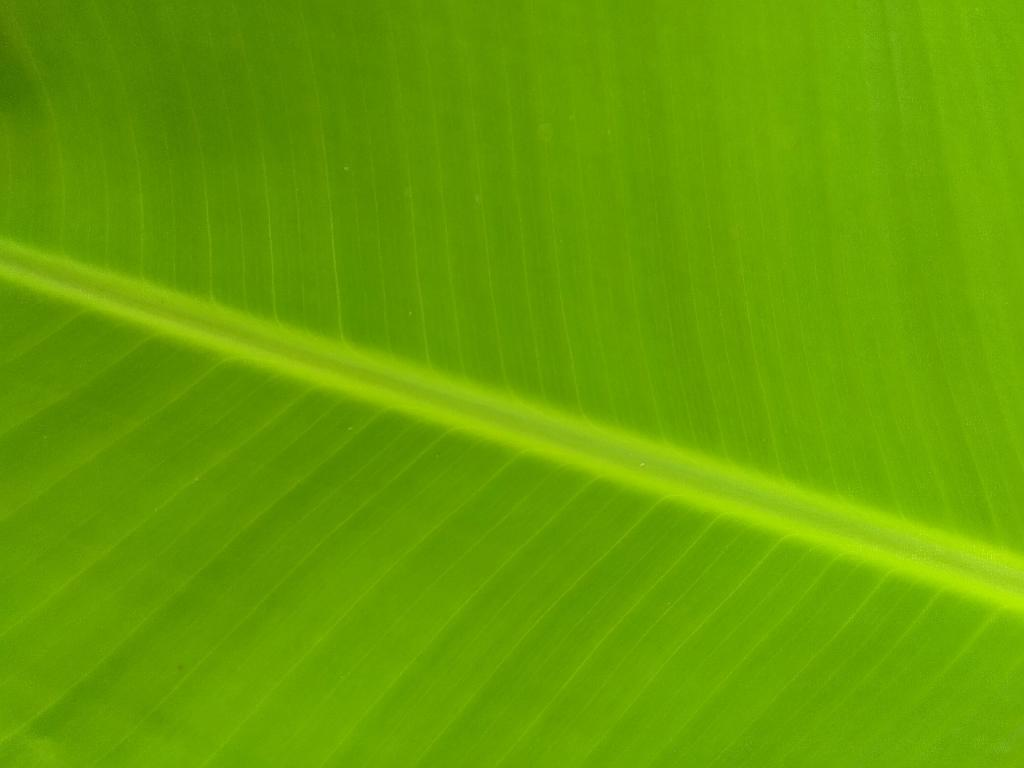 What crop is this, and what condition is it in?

banana, healthy
